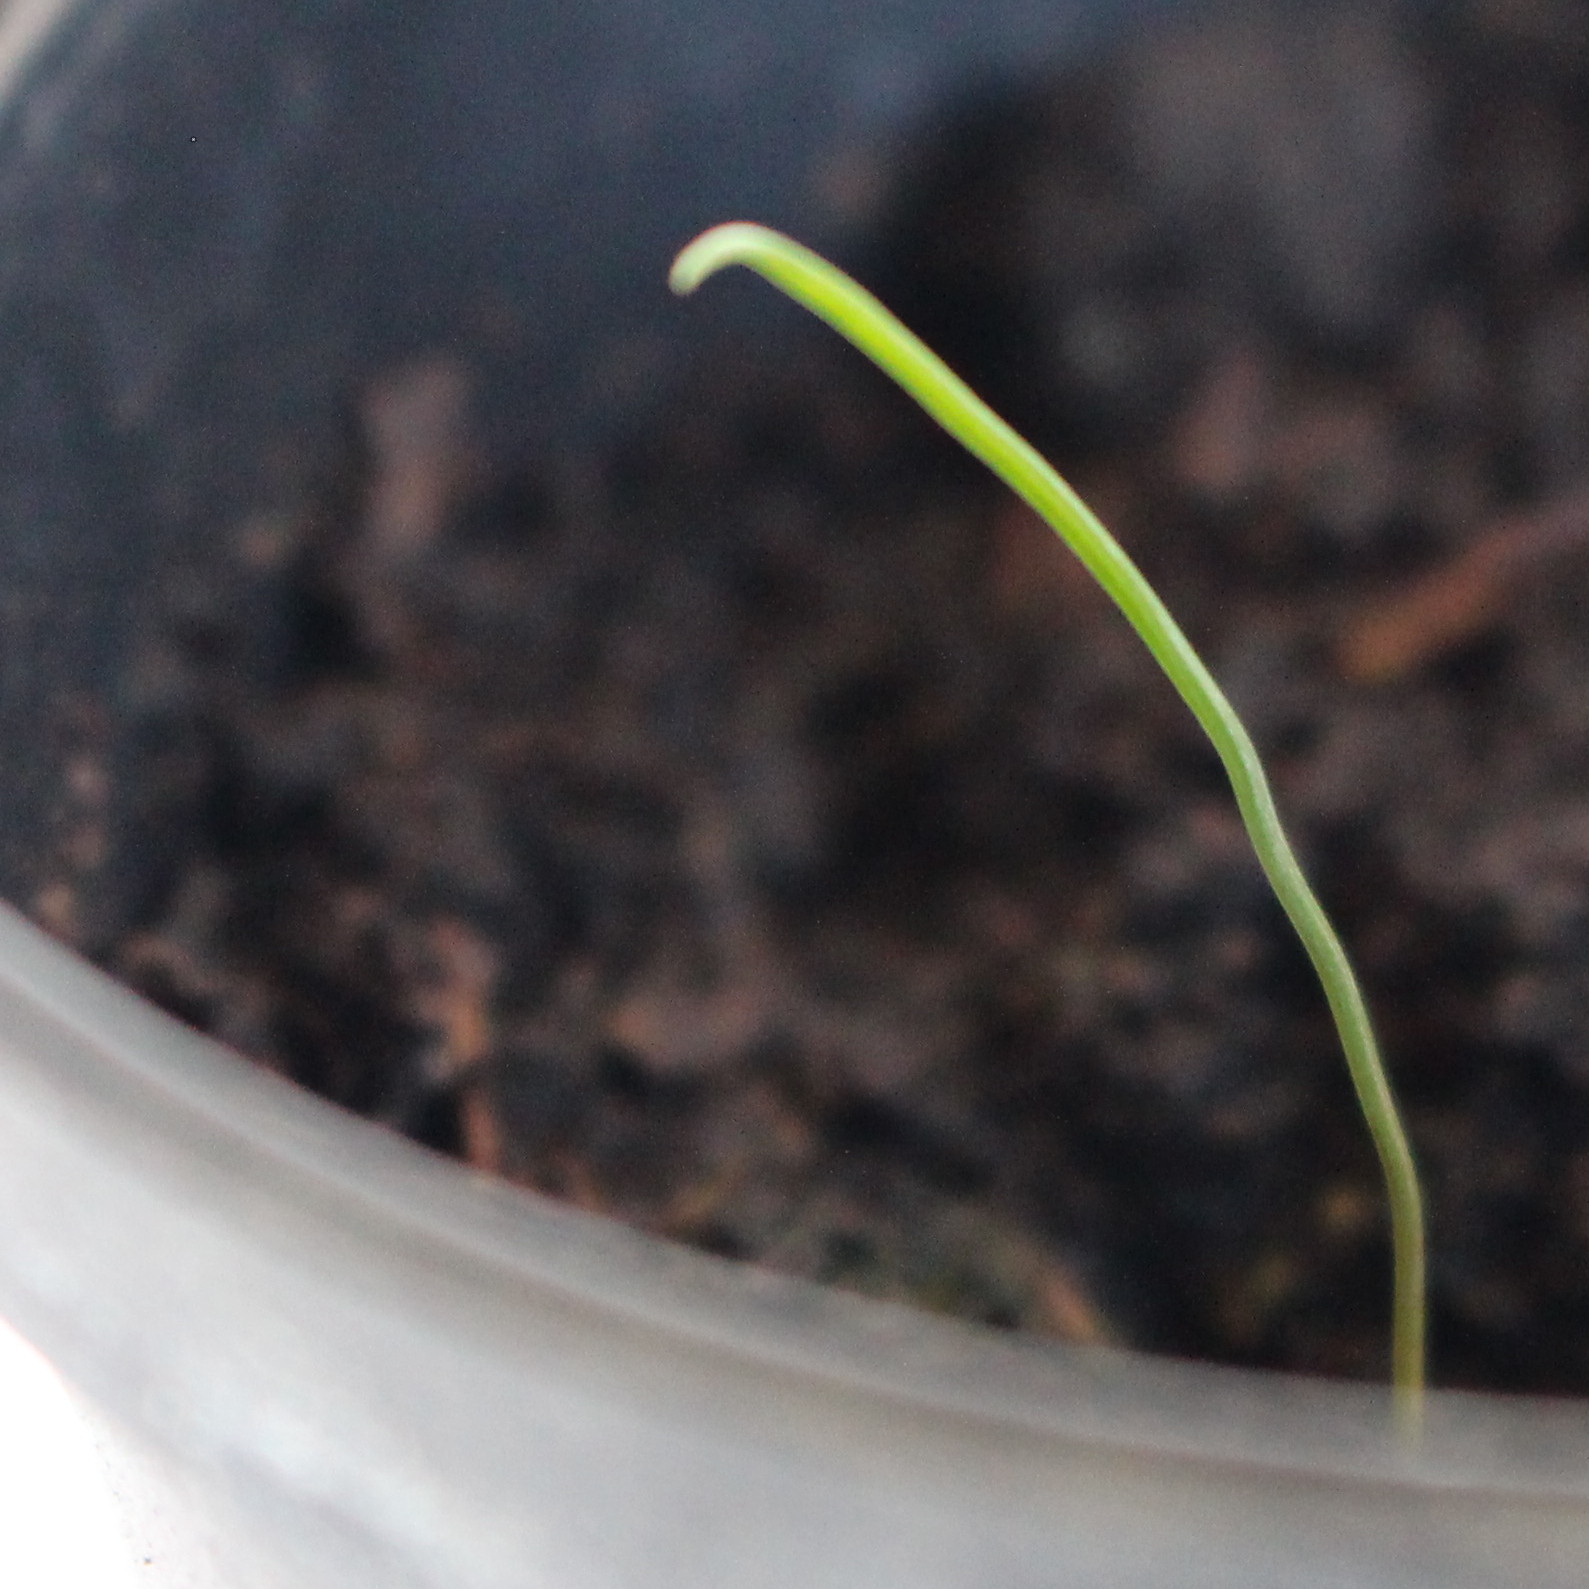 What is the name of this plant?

Lolium multiflorum
